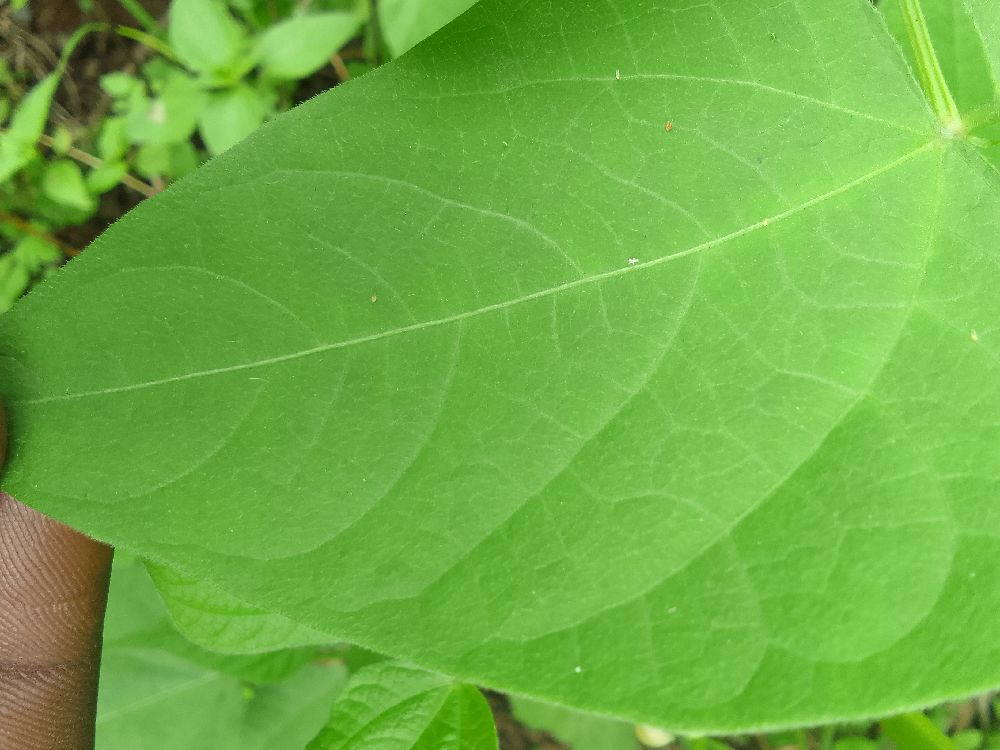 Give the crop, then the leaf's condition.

common bean, healthy
